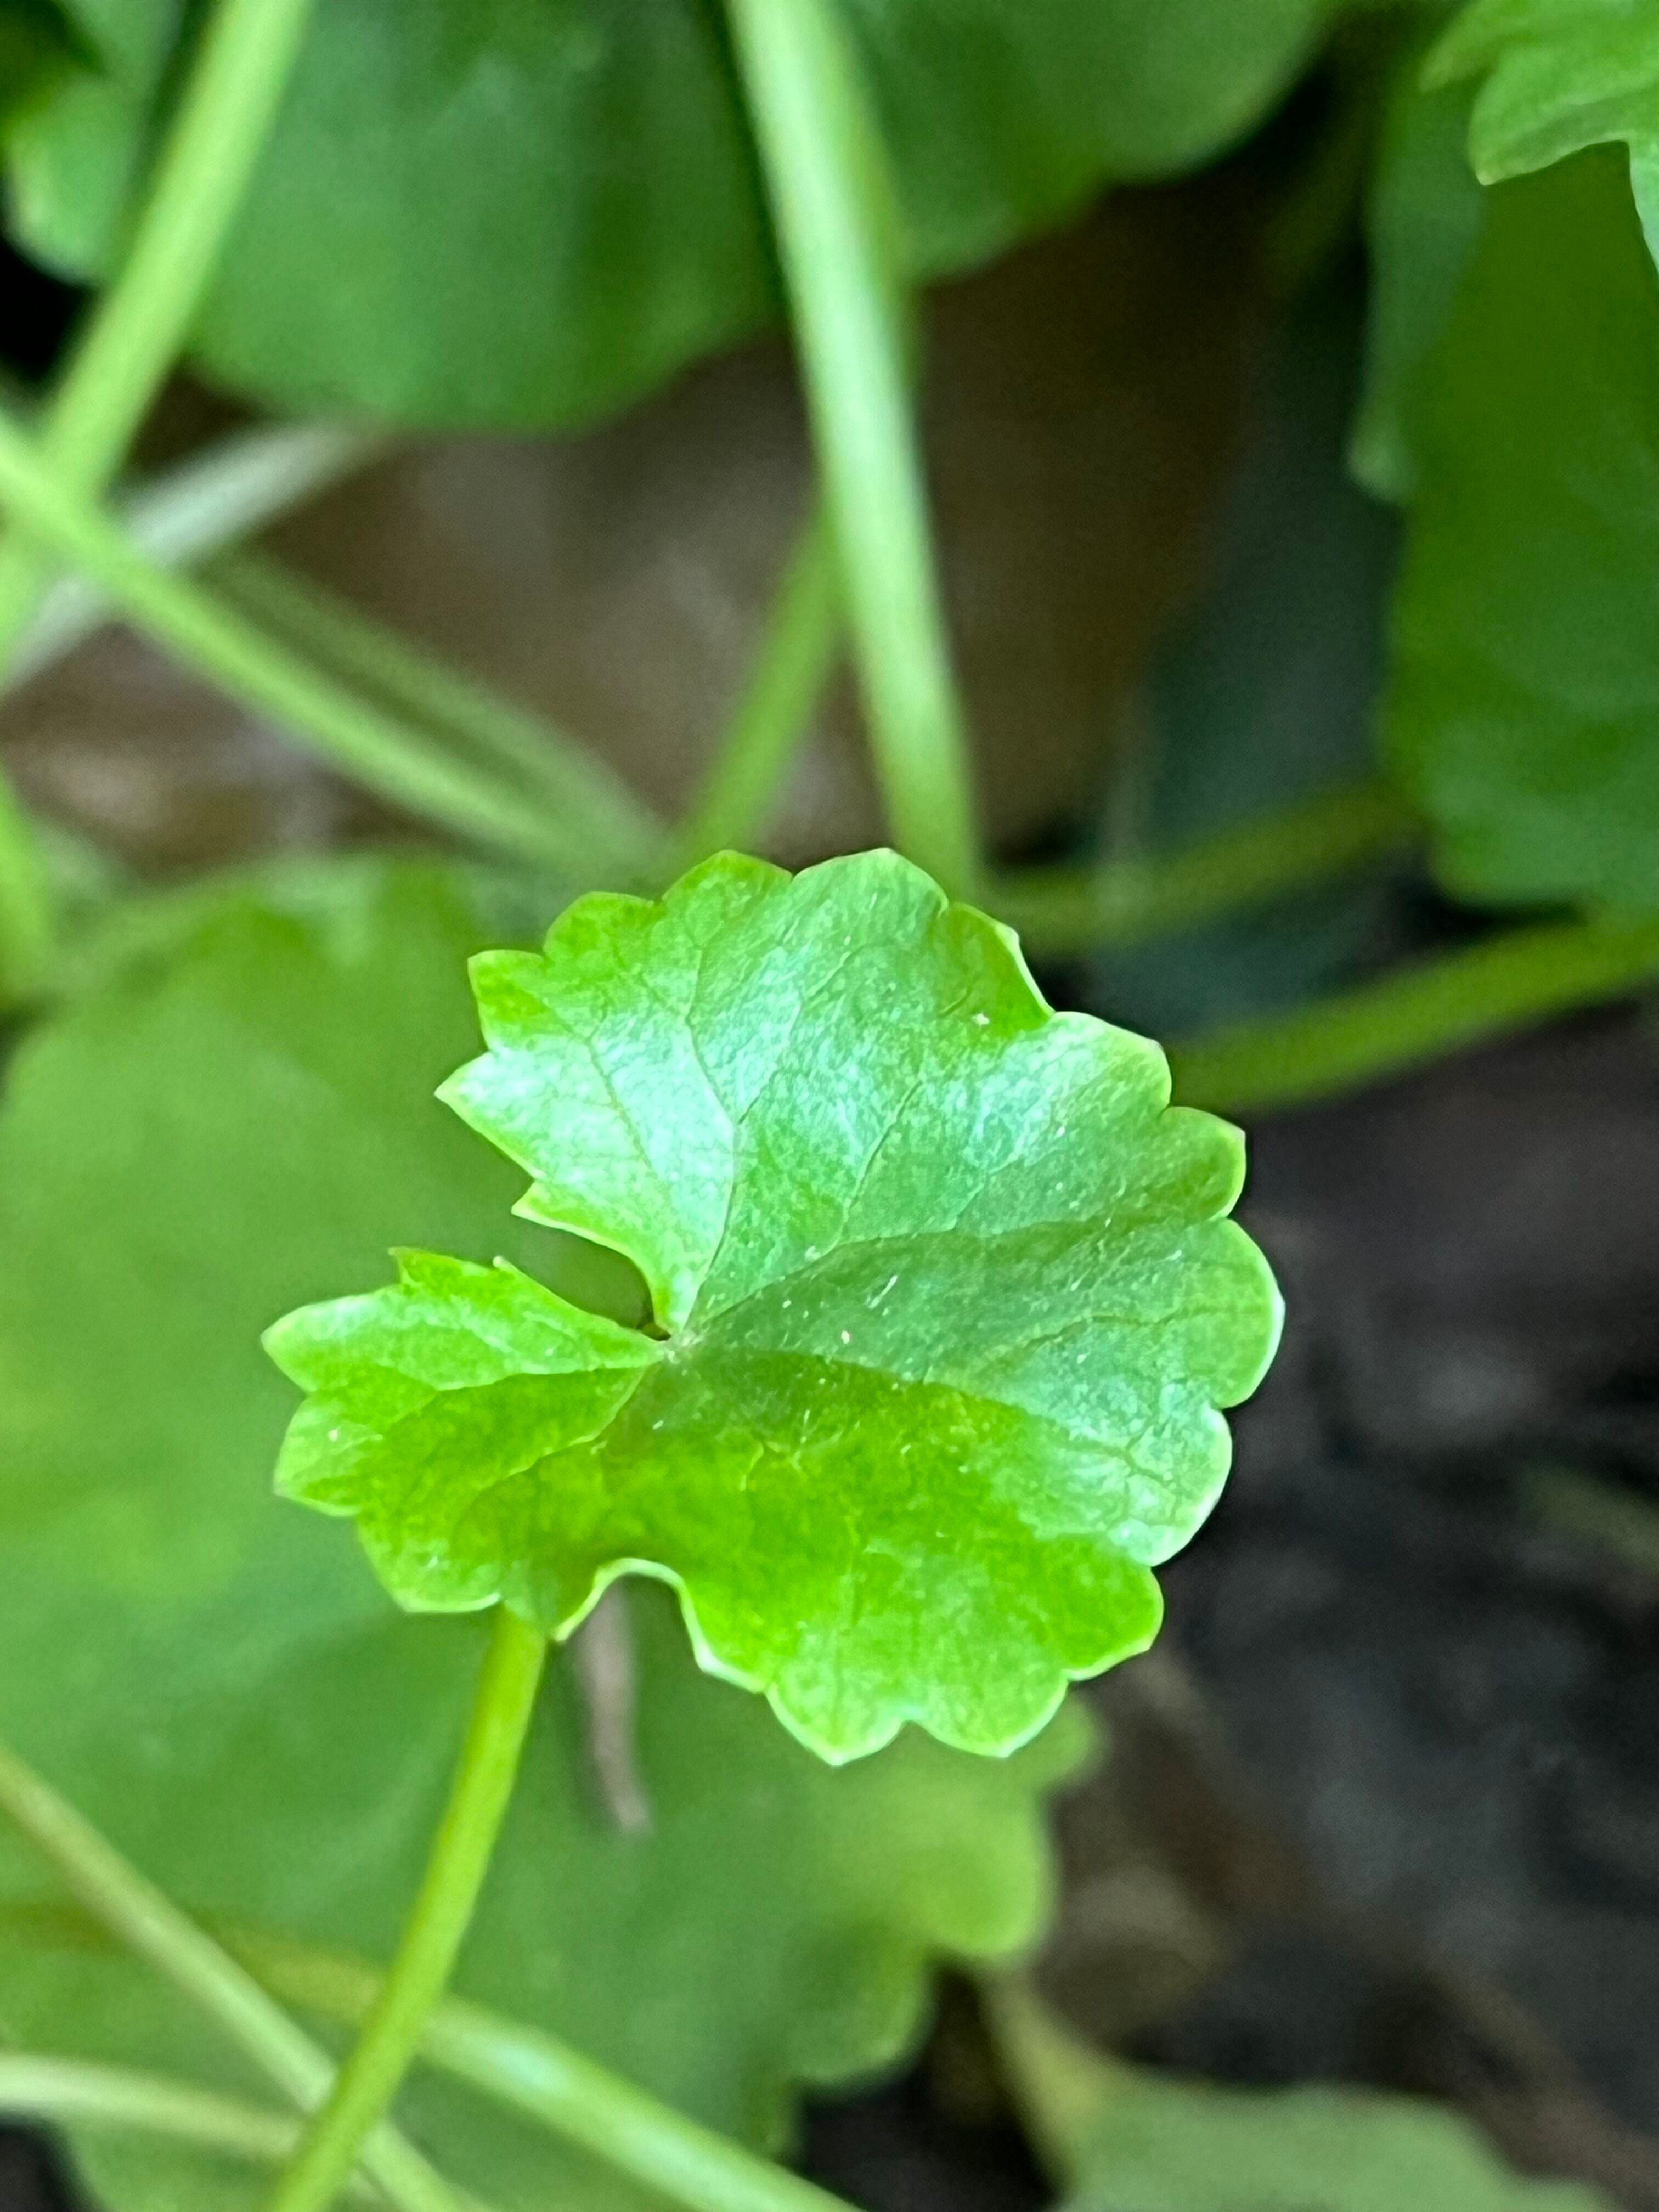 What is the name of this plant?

thankuni
